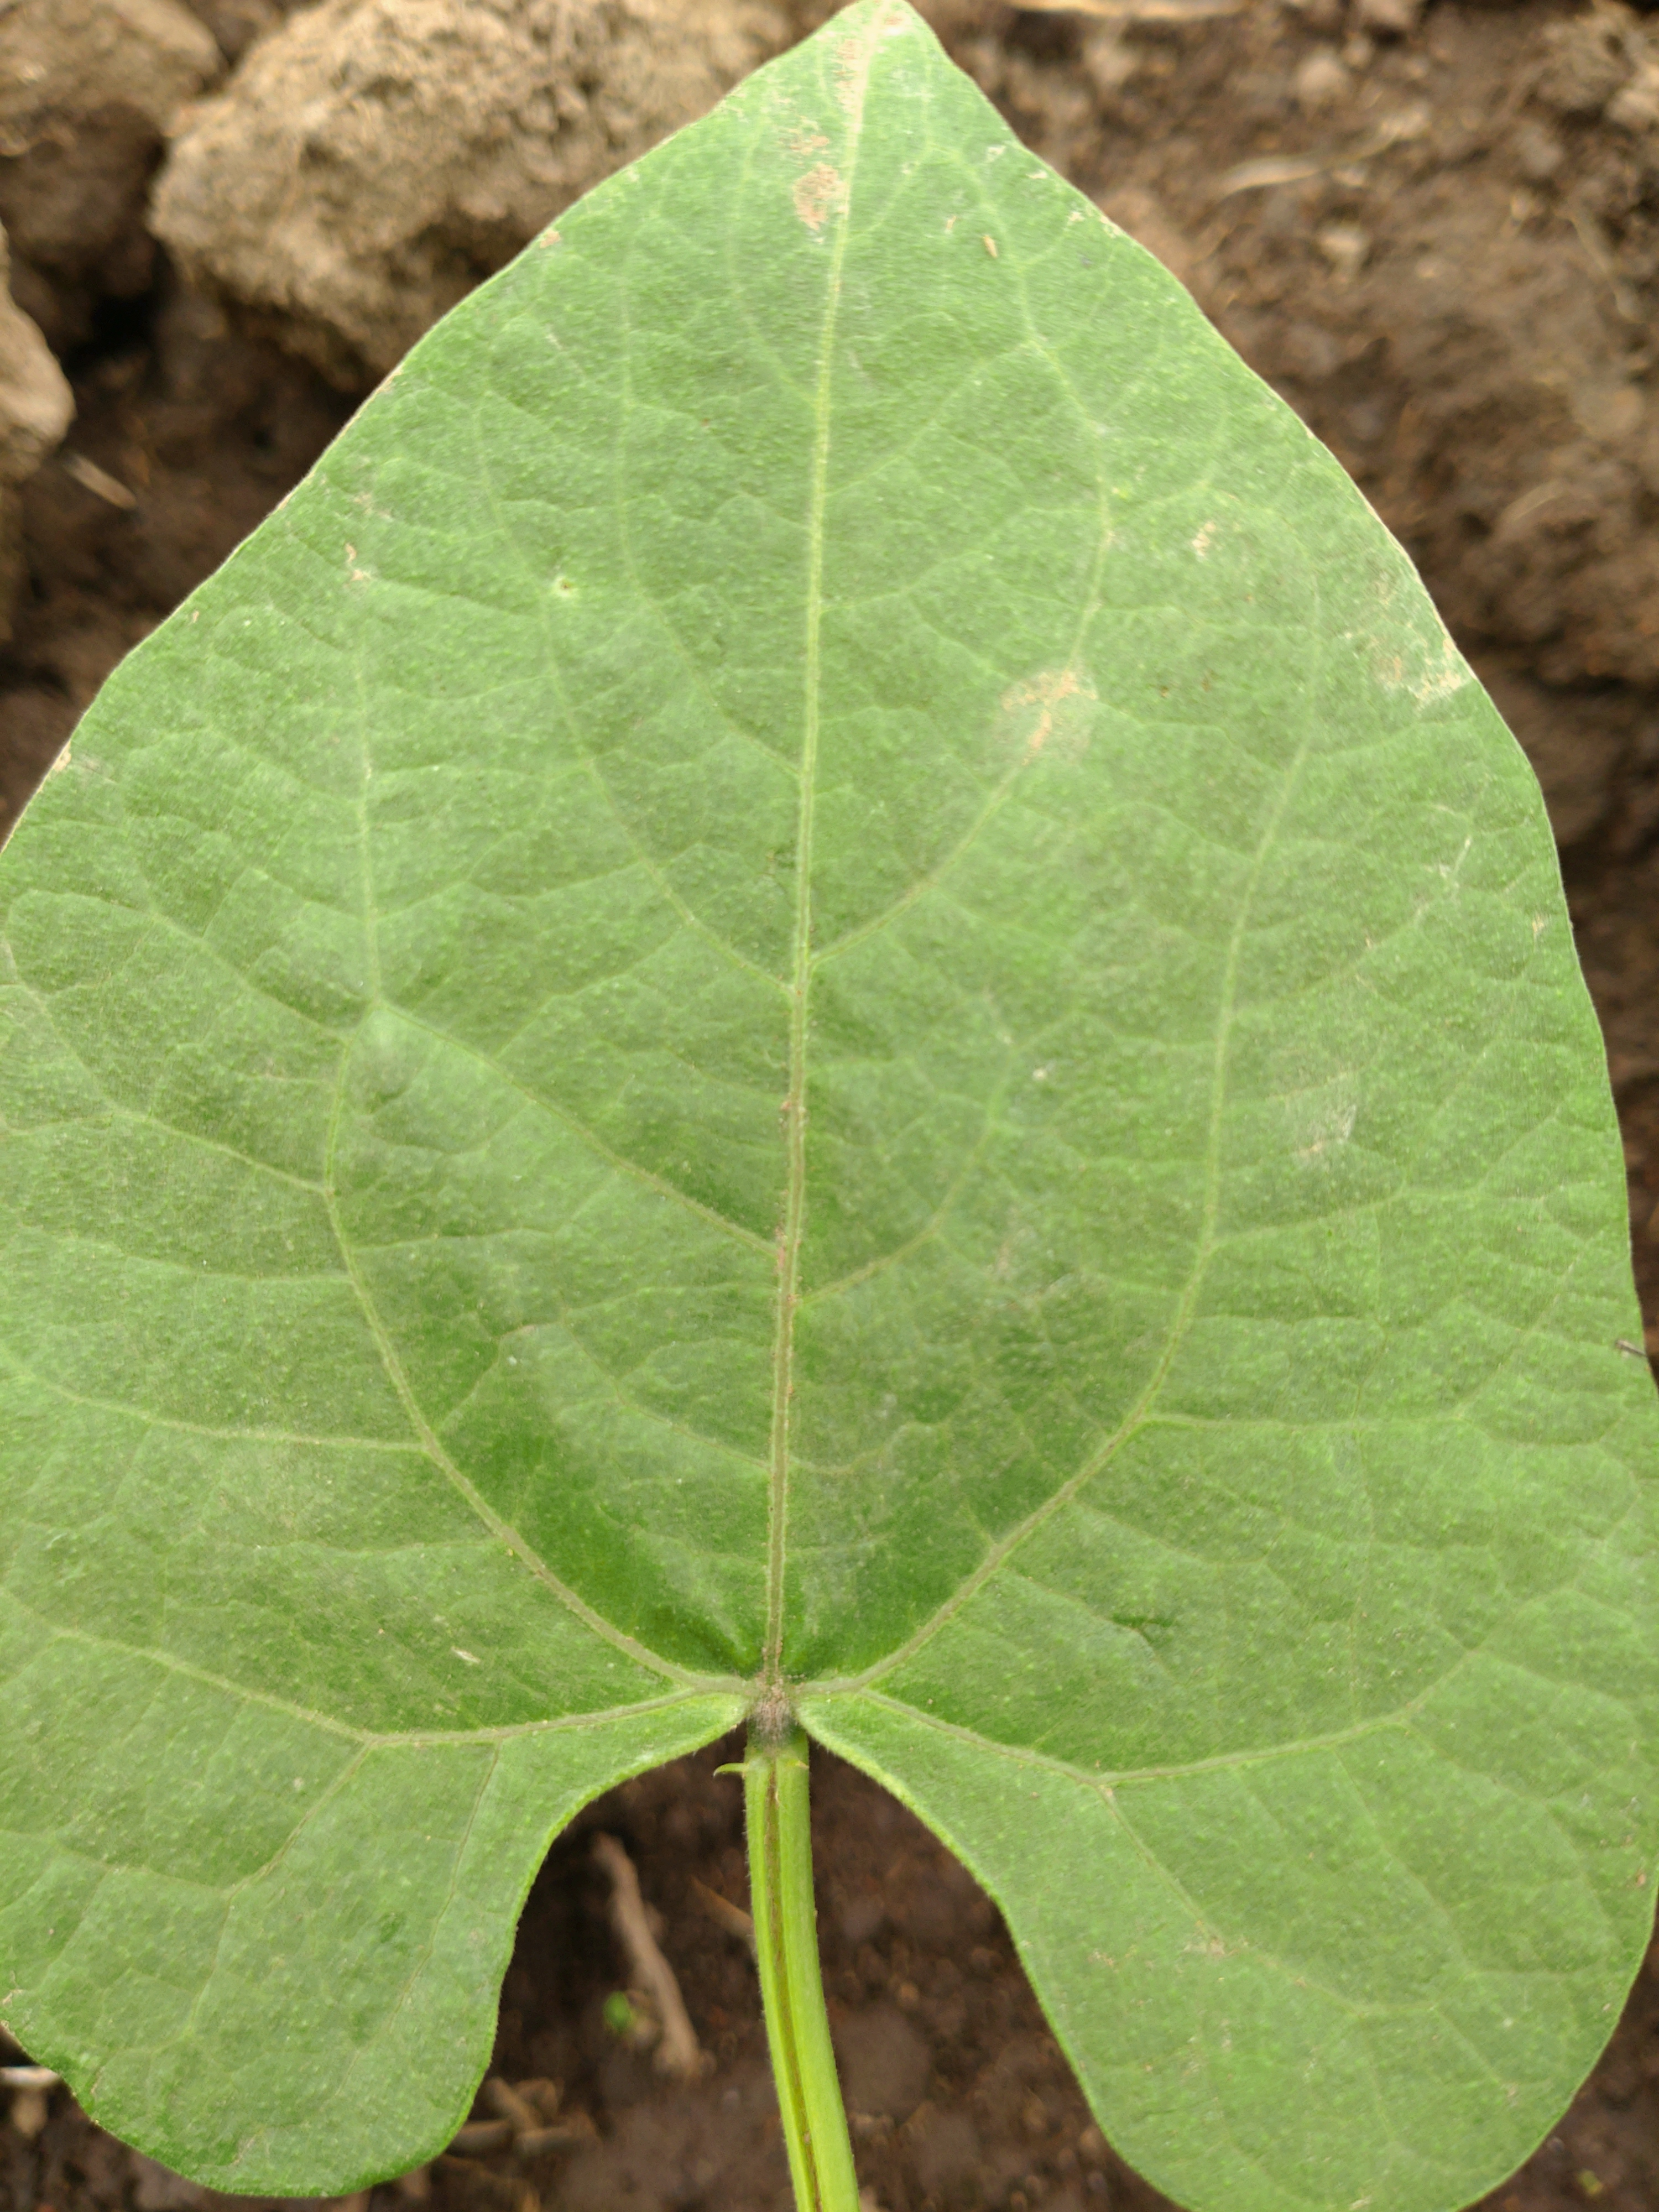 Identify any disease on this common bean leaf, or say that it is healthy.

healthy
